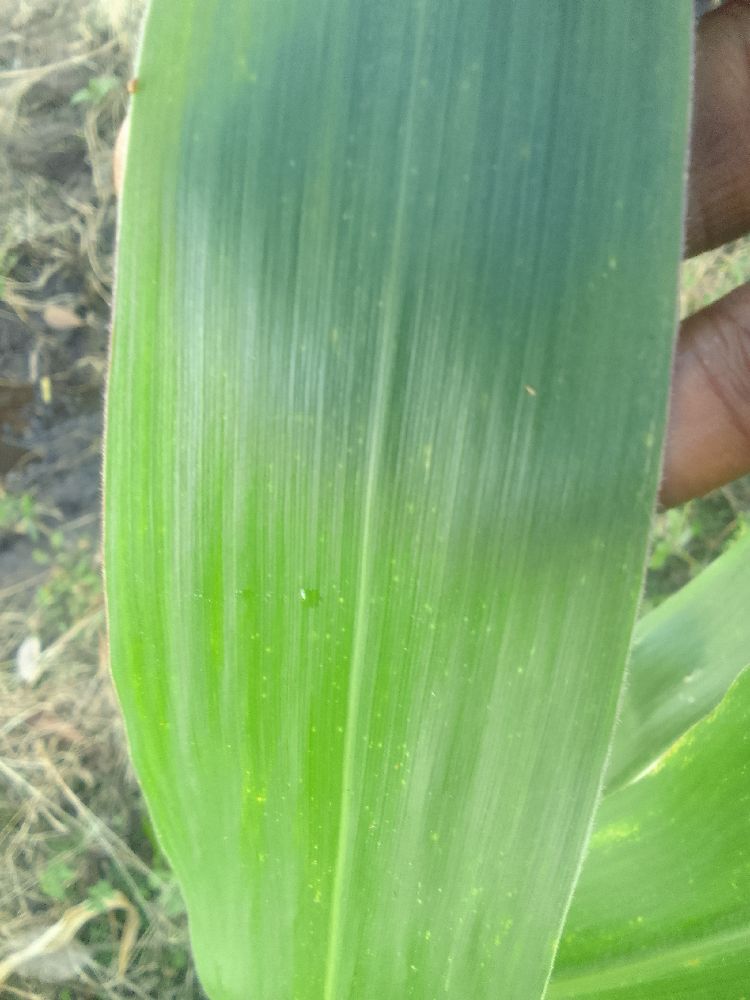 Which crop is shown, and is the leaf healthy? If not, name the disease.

maize, healthy
